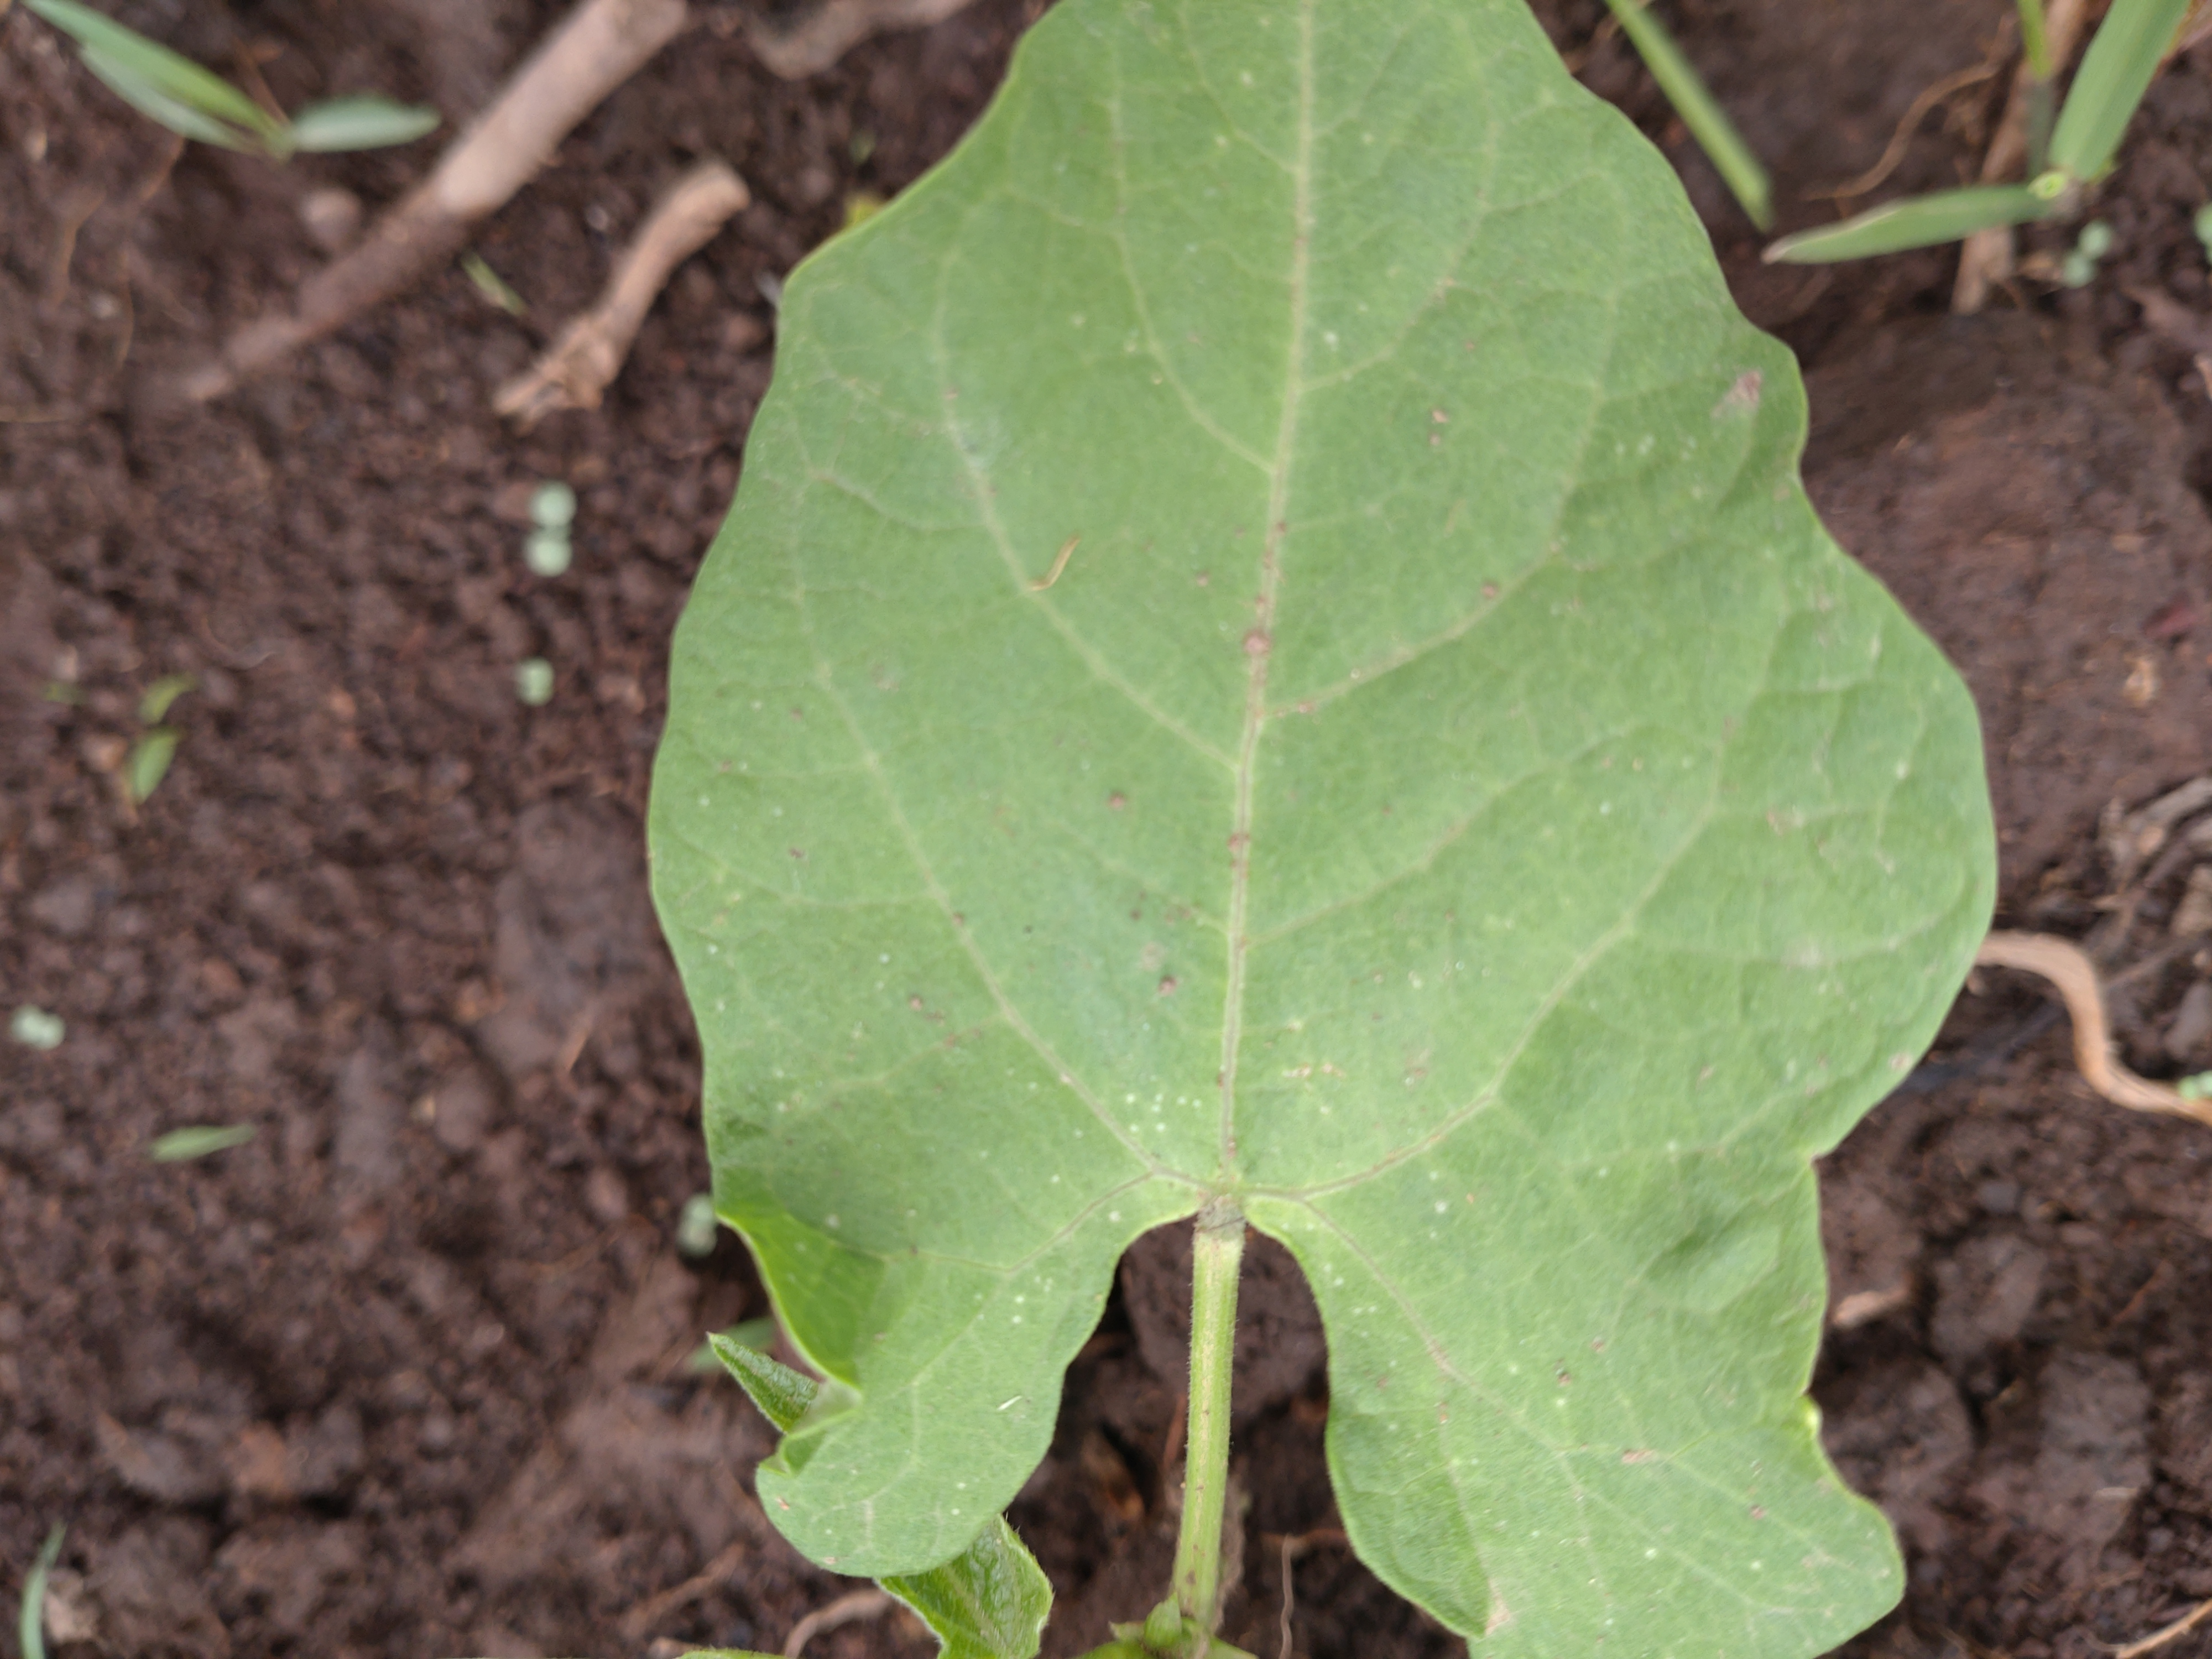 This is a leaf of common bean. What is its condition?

healthy
